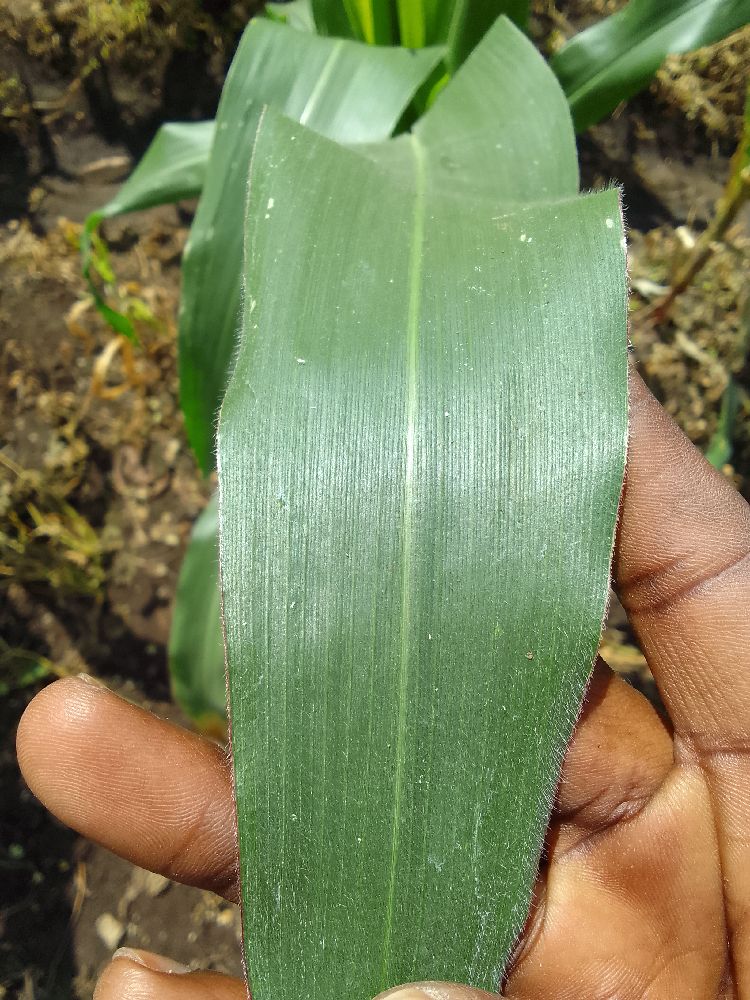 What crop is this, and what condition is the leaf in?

maize, healthy
